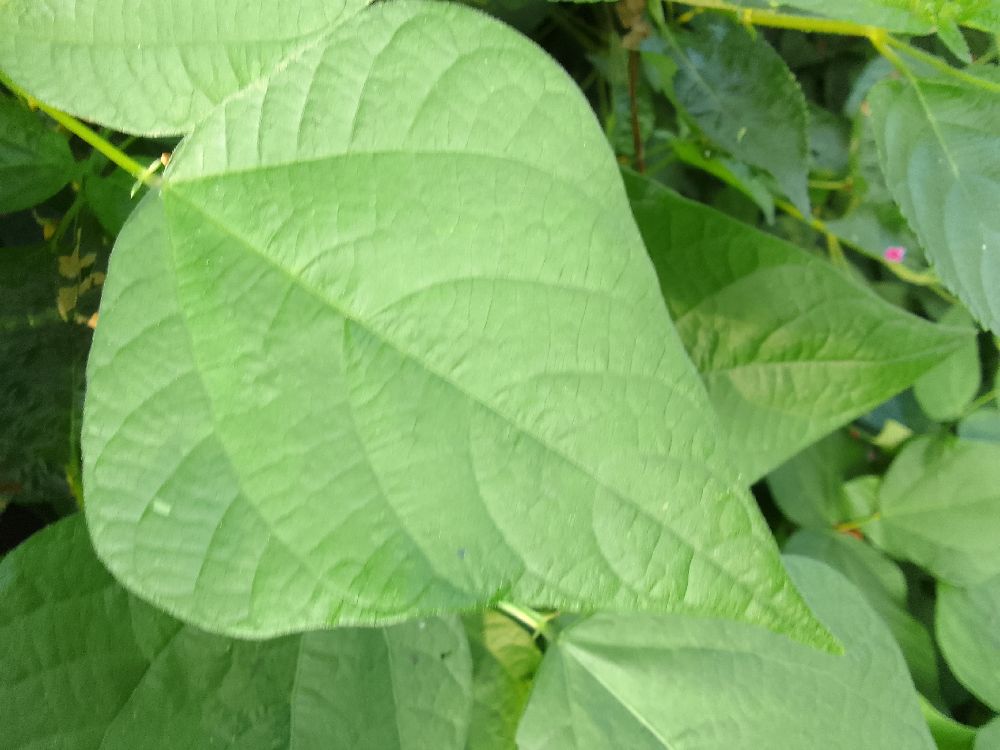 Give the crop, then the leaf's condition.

common bean, healthy
